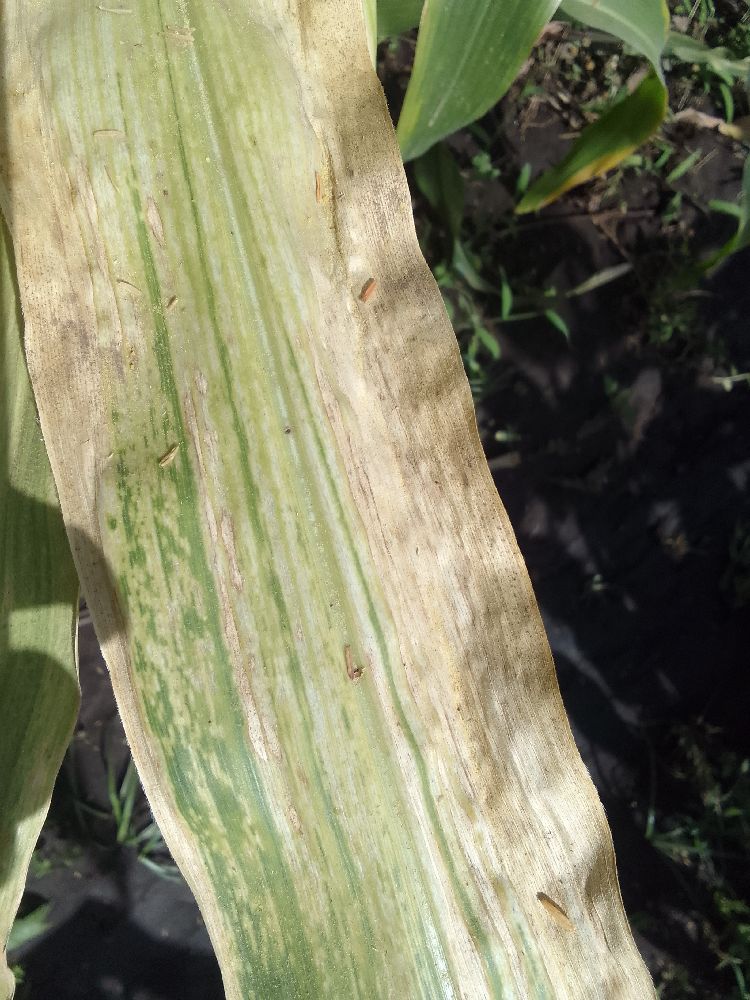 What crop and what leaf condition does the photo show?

maize, maize lethal necrosis
